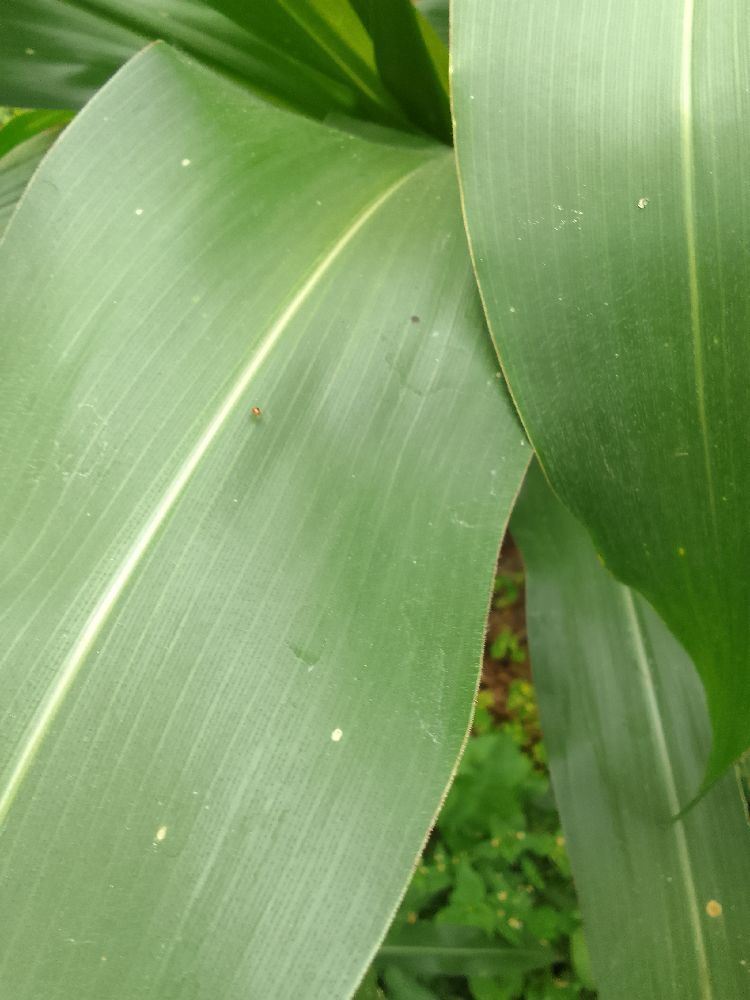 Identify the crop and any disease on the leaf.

maize, healthy
